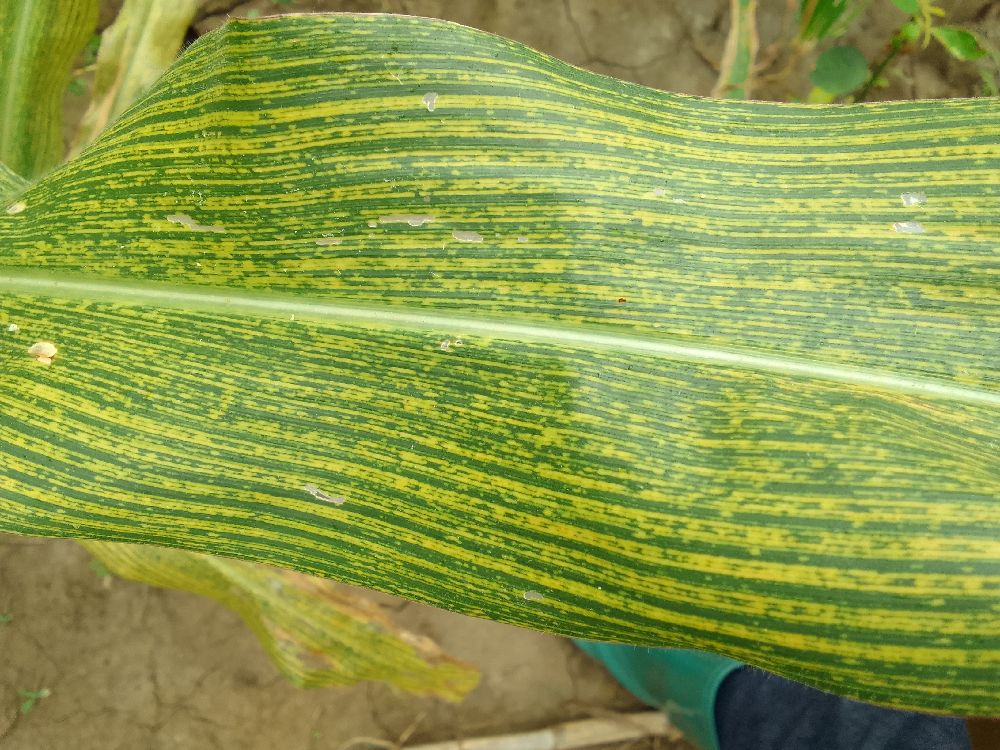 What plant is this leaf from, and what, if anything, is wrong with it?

maize, maize streak virus
